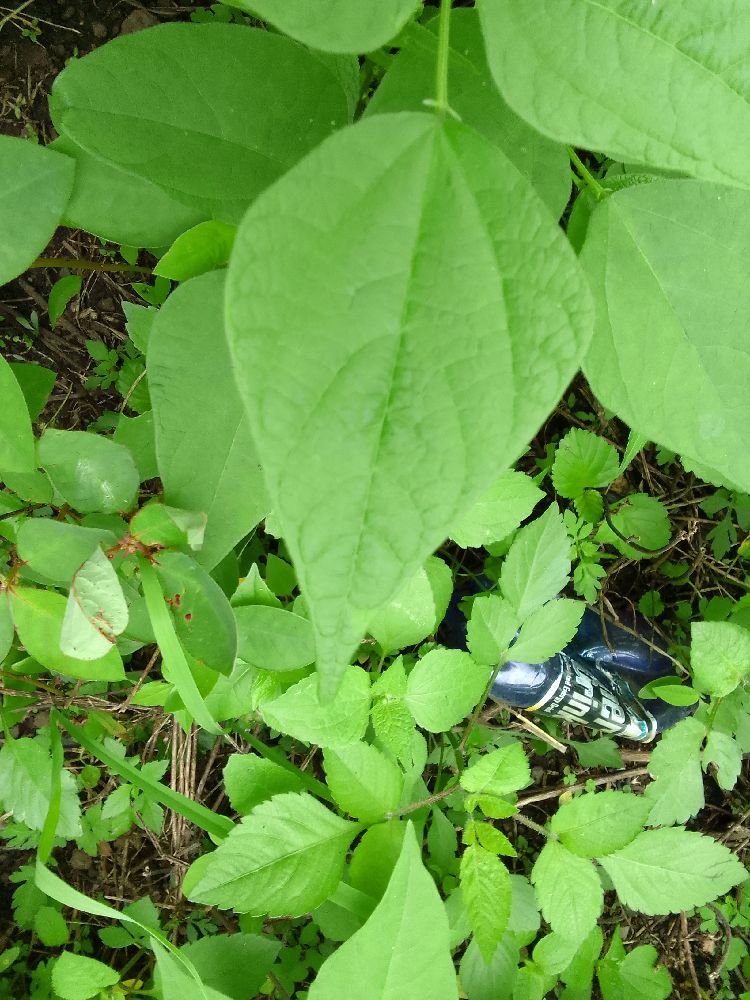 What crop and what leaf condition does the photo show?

common bean, healthy
